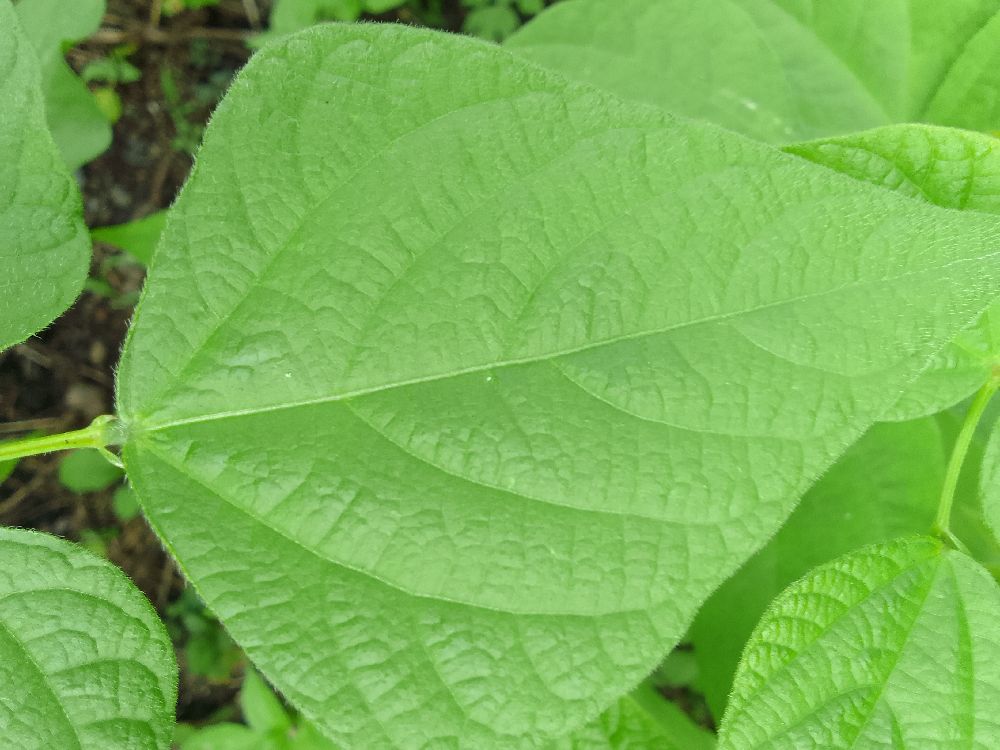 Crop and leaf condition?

common bean, healthy
